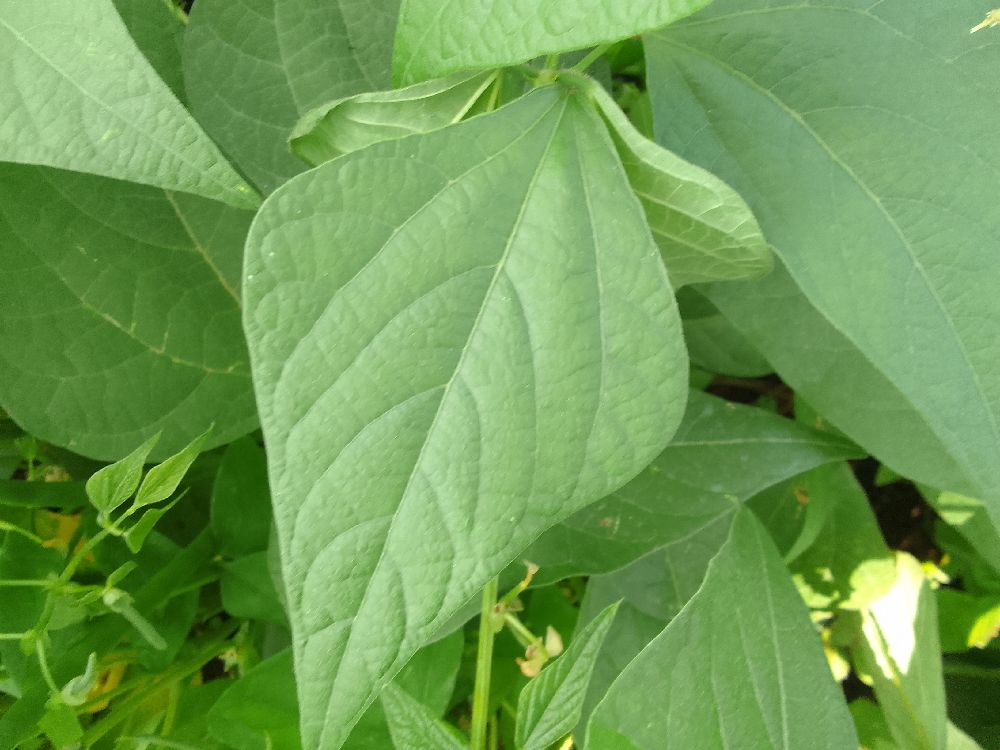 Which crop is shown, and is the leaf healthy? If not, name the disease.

common bean, healthy
